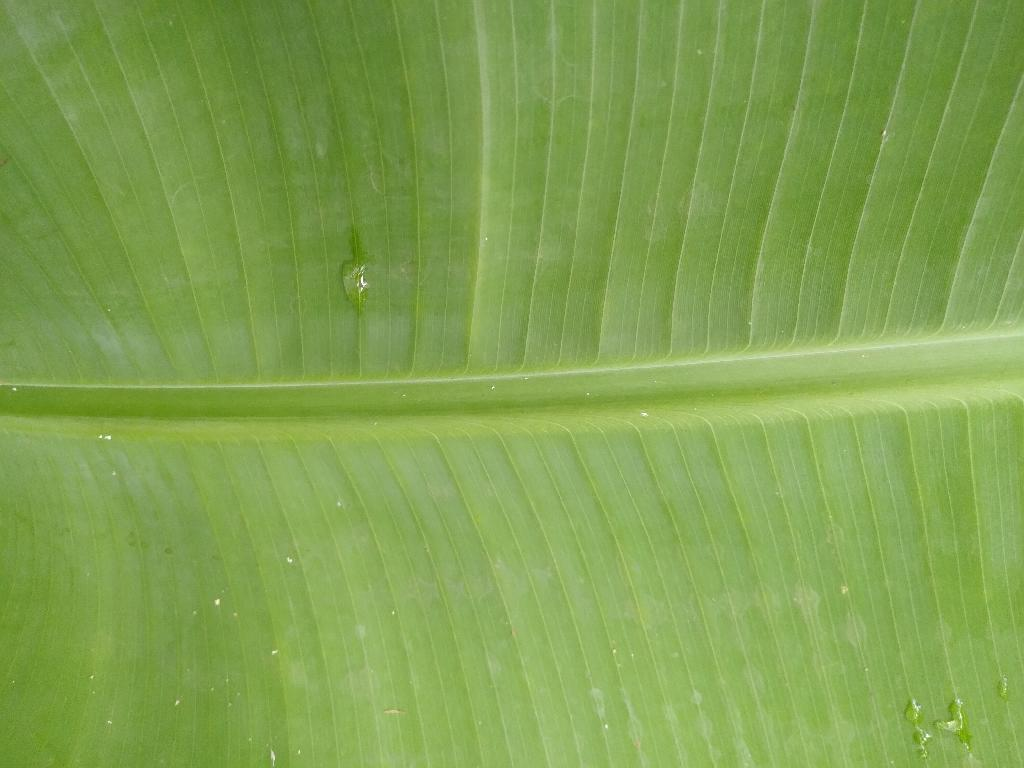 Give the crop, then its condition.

banana, healthy
